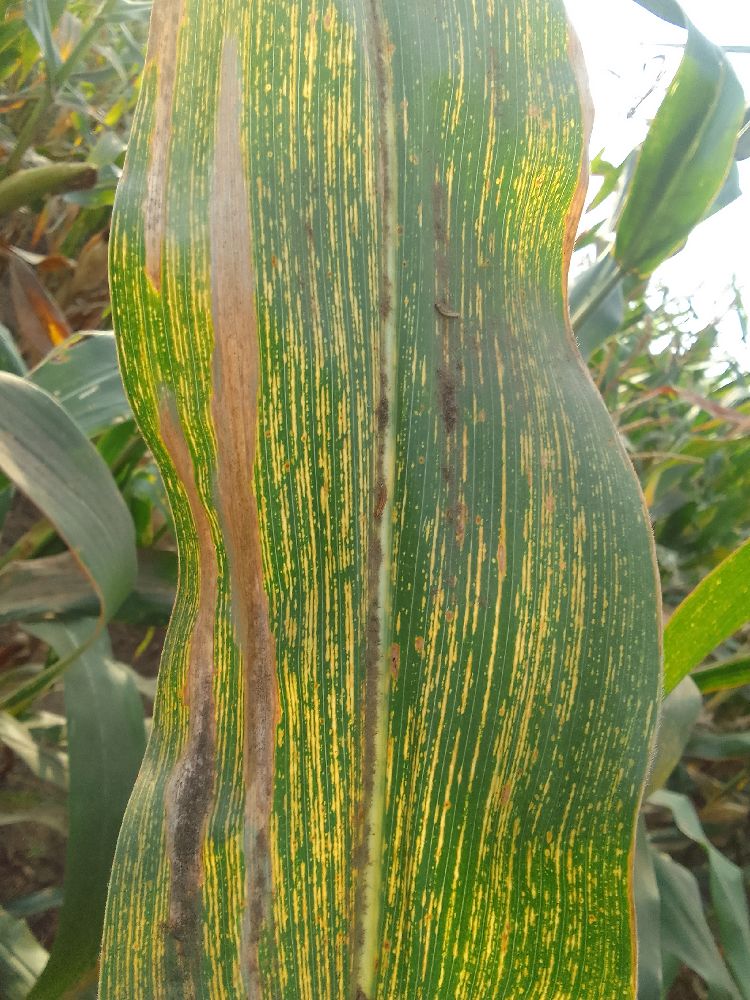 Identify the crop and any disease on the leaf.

maize, maize streak virus
